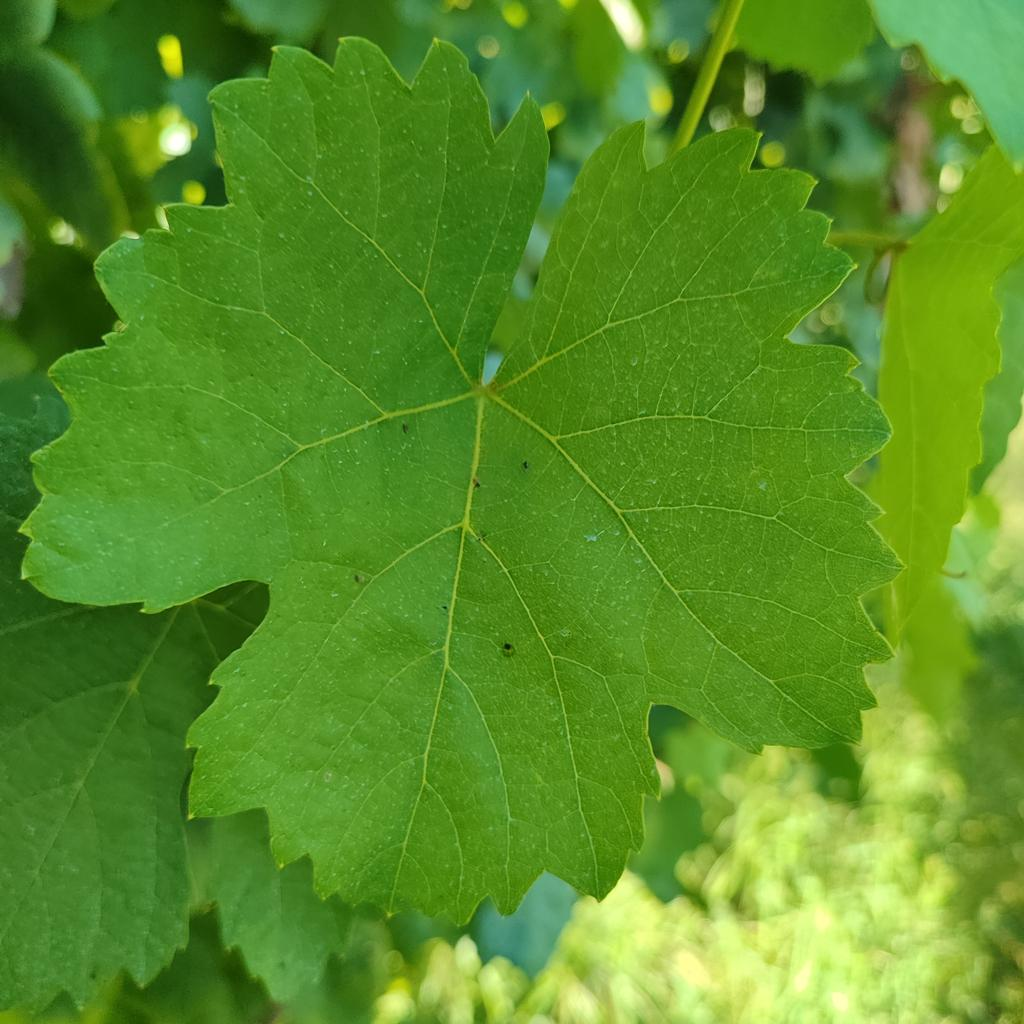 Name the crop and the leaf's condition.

grapevine, healthy
